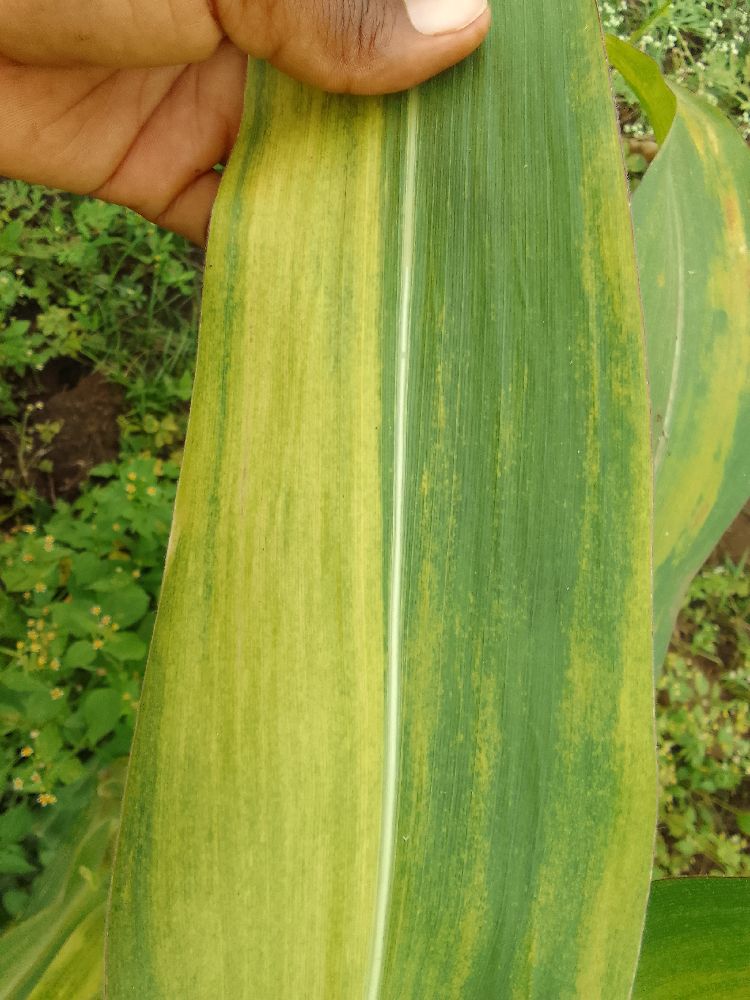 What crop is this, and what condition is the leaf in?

maize, maize lethal necrosis
